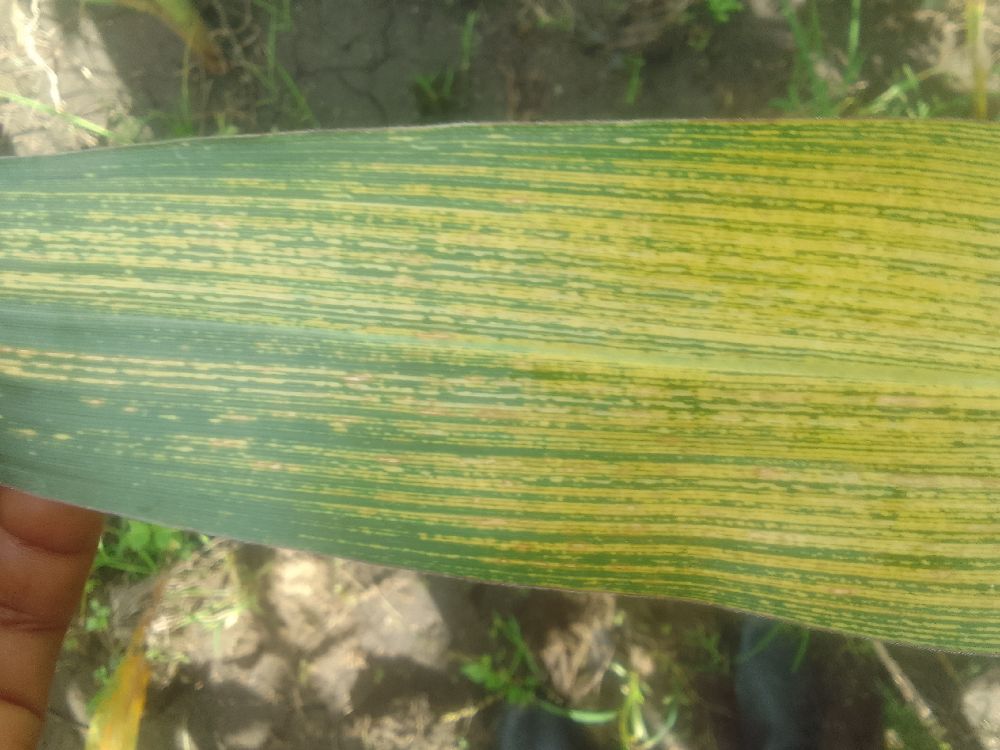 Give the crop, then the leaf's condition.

maize, maize streak virus
